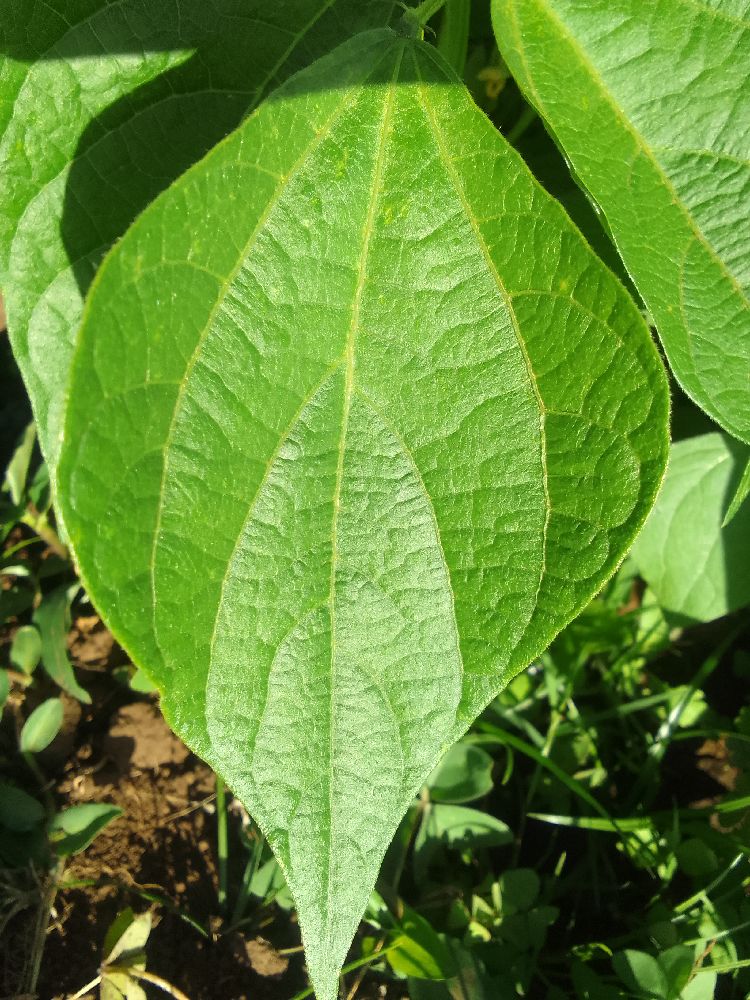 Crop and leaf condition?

common bean, healthy
